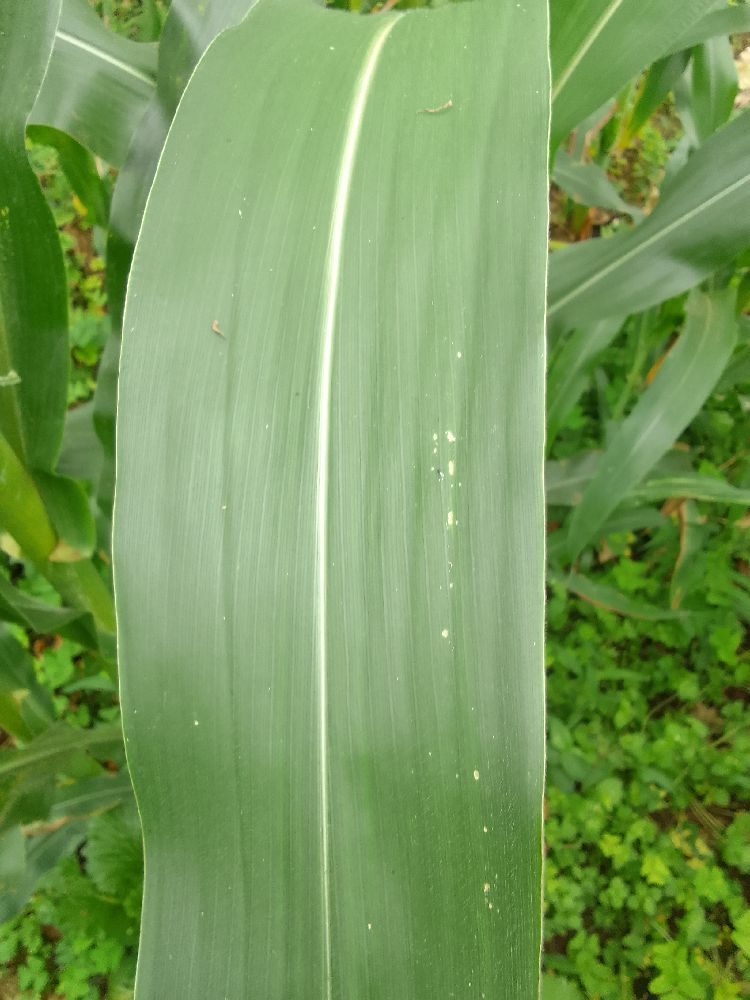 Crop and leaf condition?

maize, healthy
